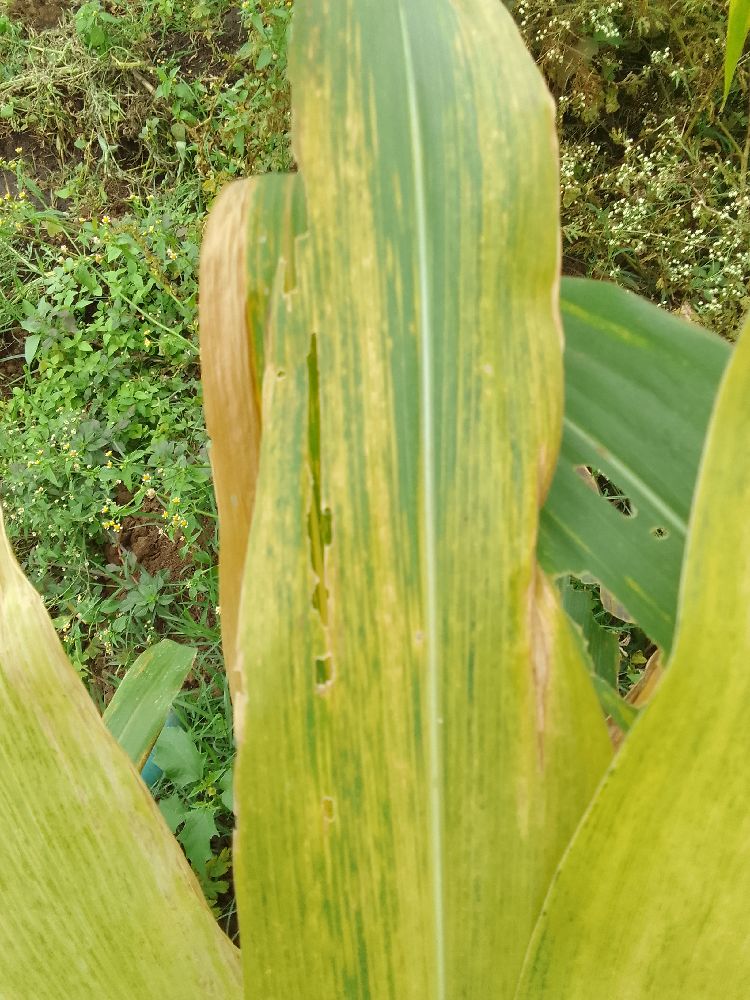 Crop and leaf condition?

maize, maize lethal necrosis
